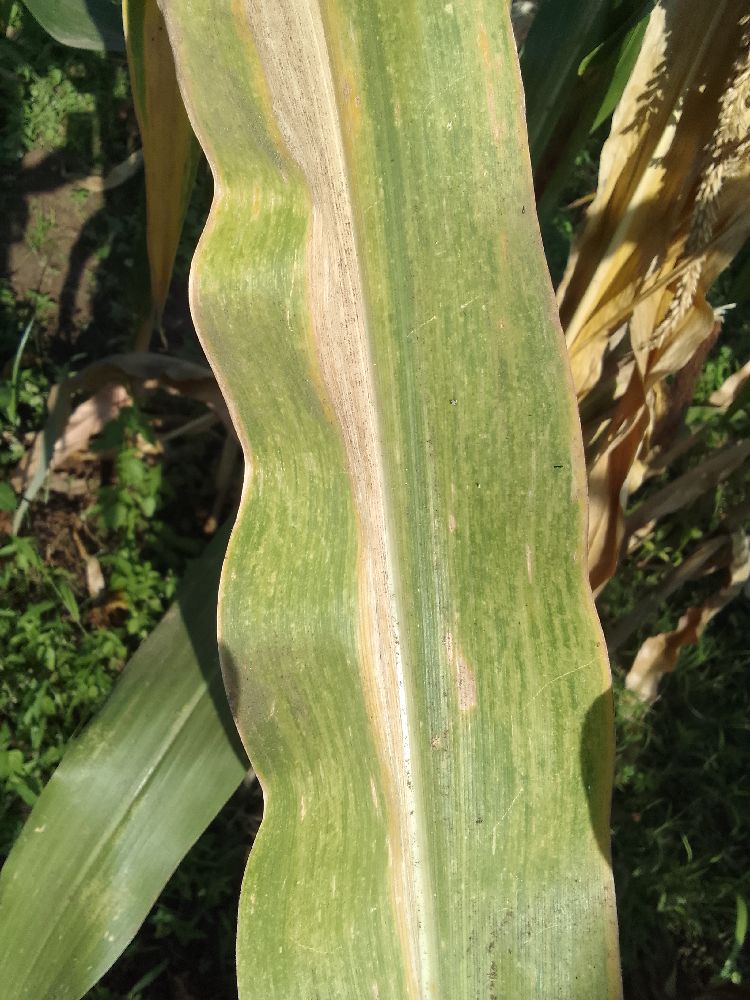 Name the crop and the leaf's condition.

maize, maize lethal necrosis
